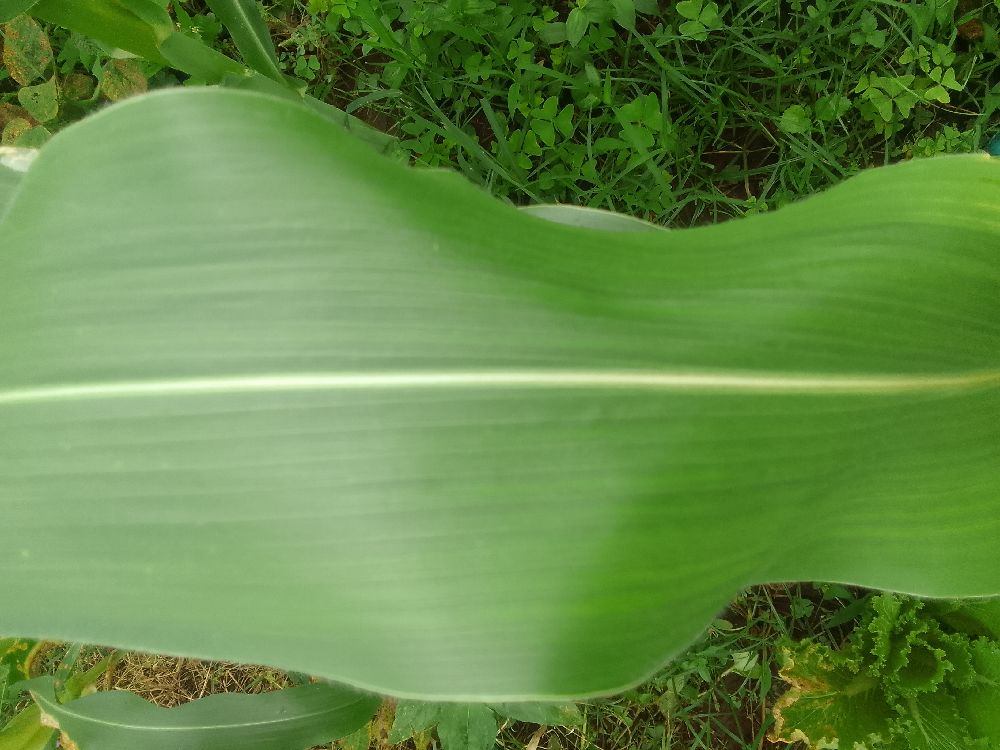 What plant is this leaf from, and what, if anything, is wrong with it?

maize, healthy
